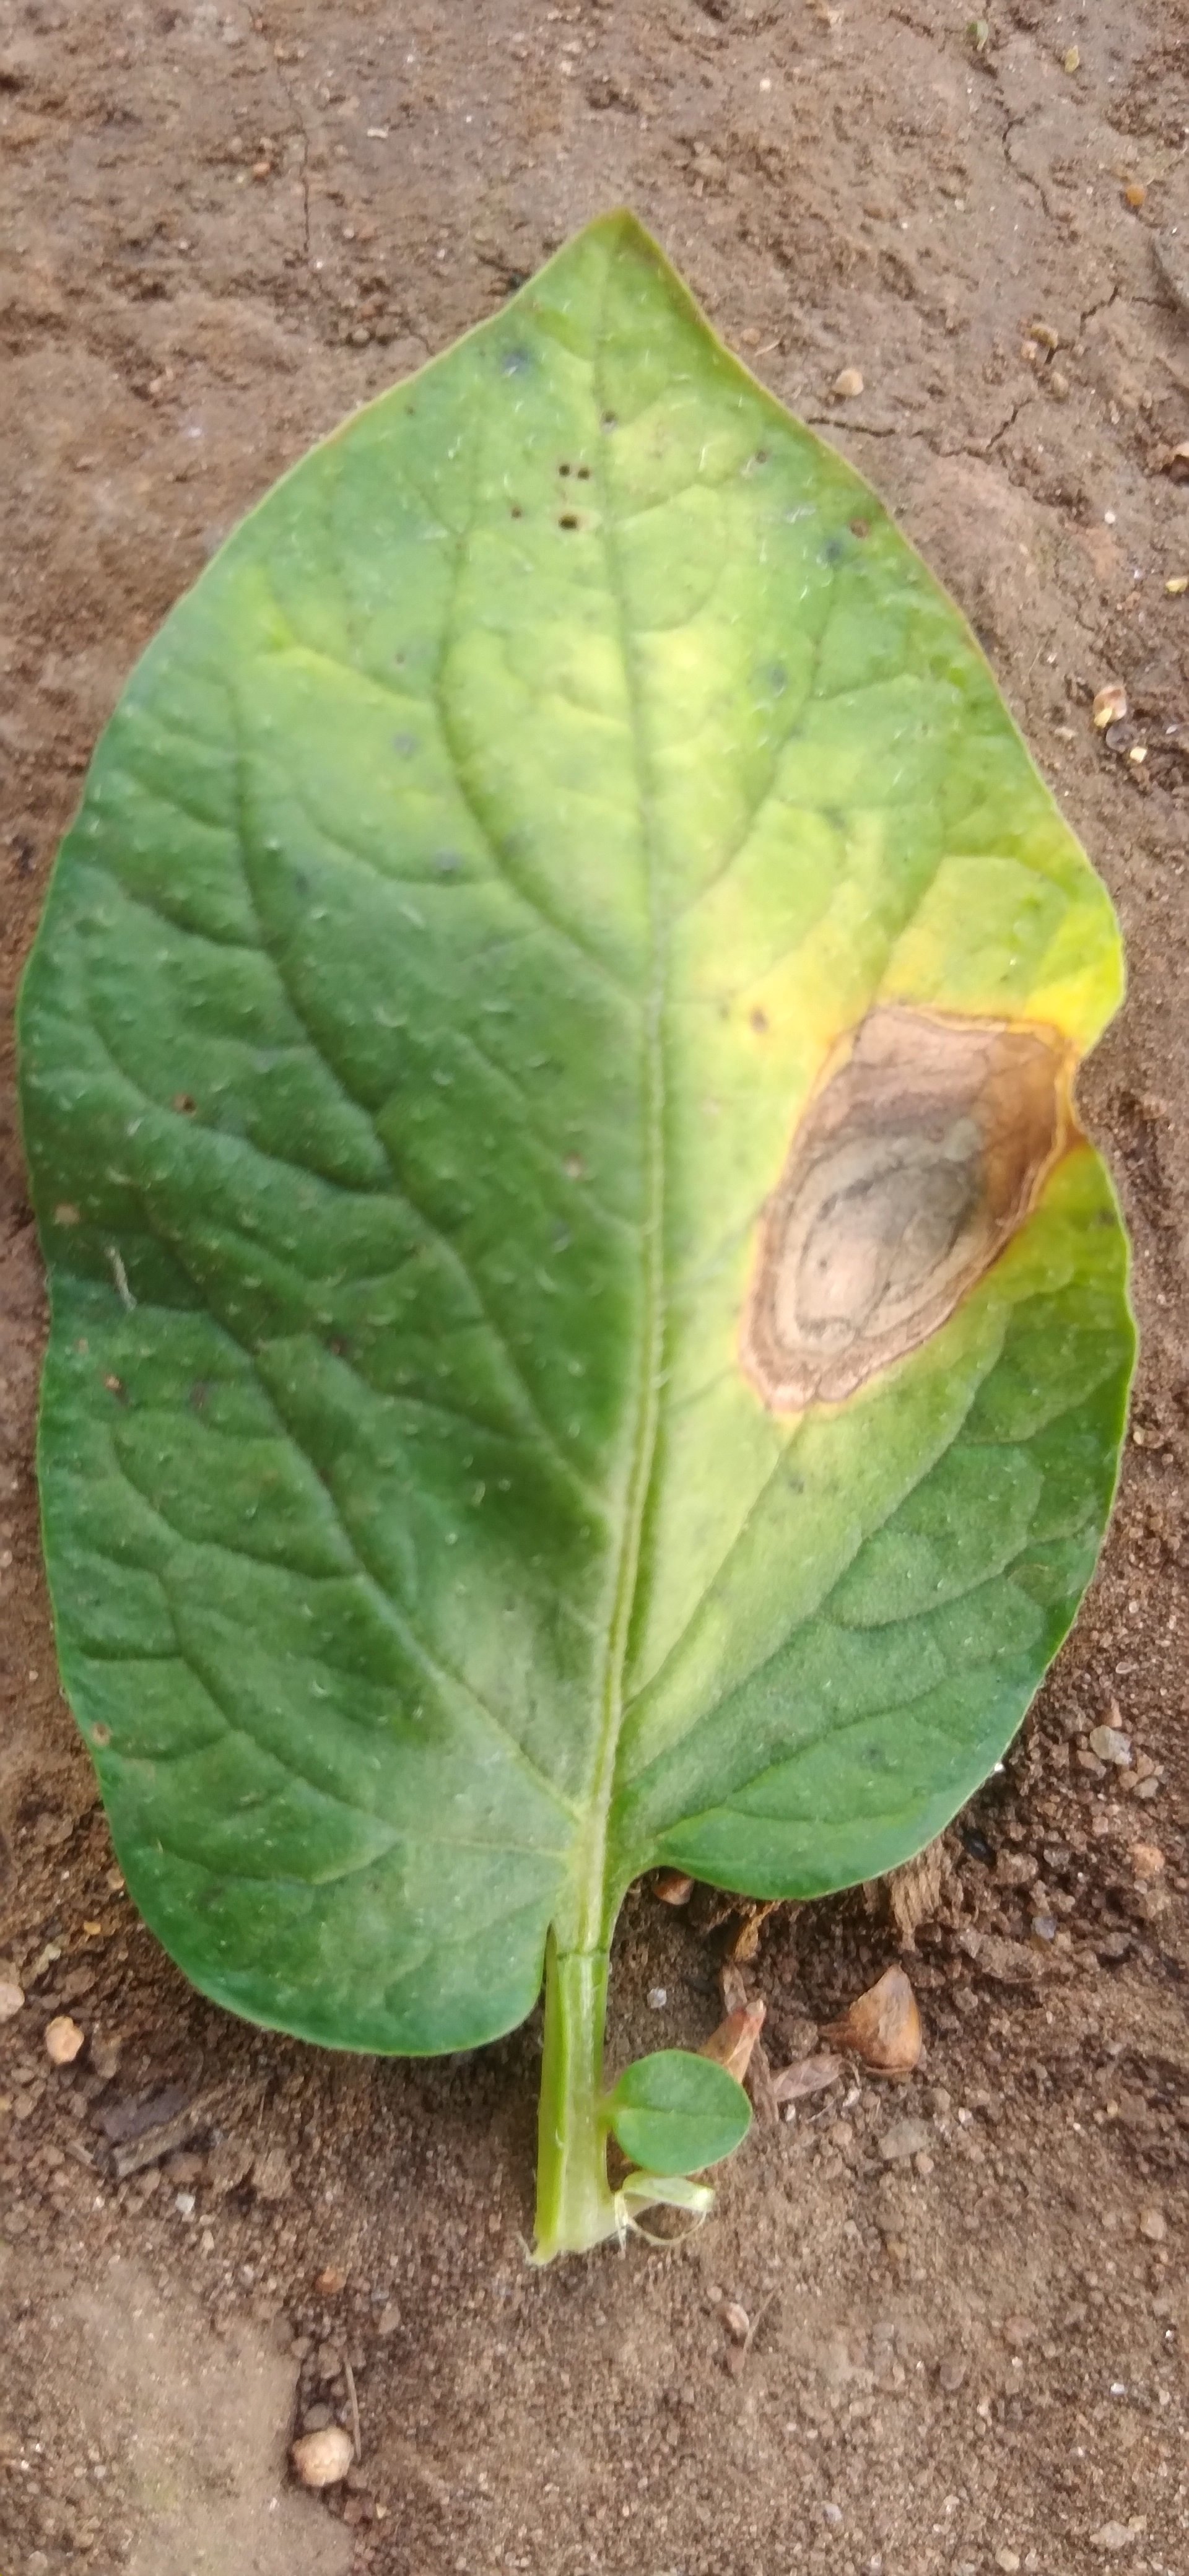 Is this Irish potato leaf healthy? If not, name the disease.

early blight
